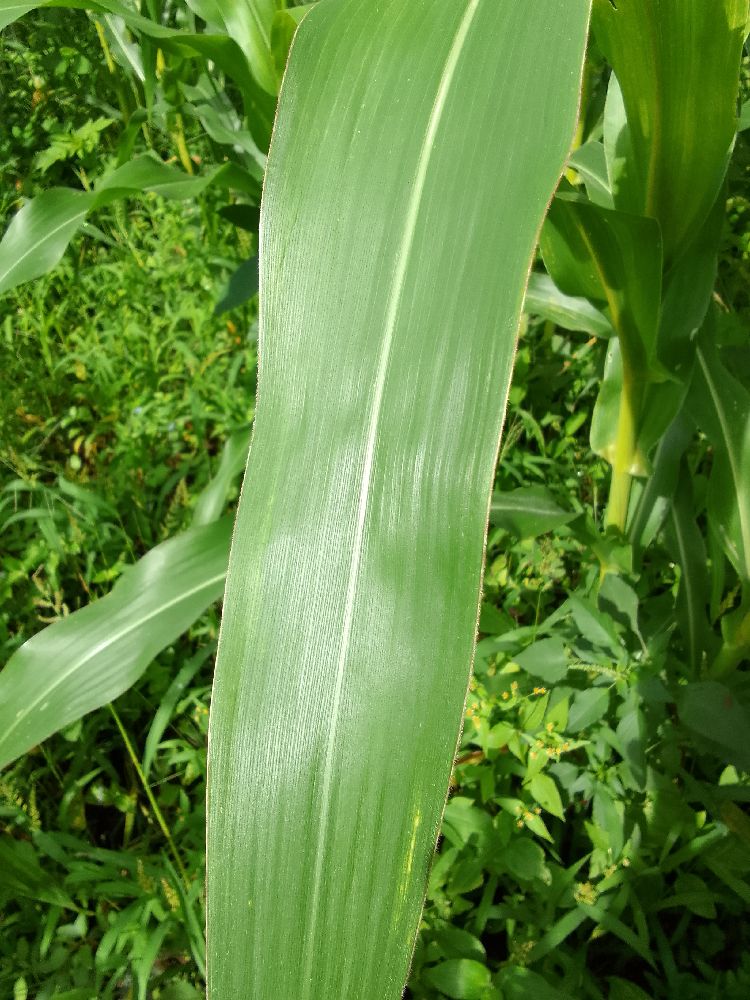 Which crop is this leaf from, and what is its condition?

maize, healthy
